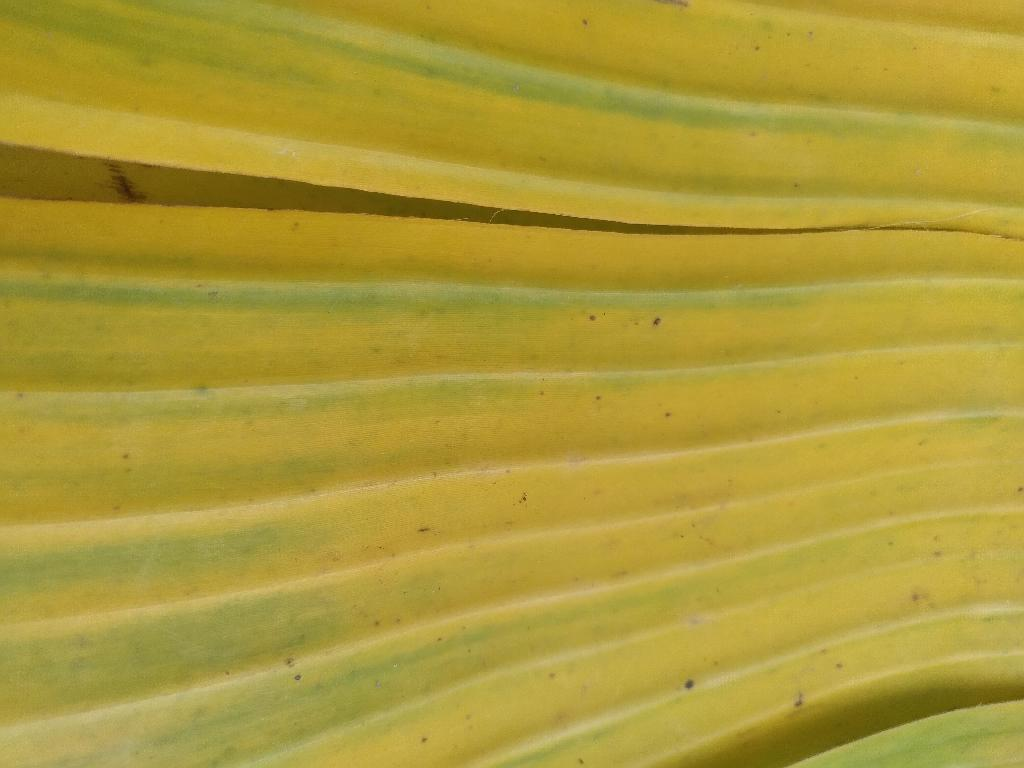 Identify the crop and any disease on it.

banana, fusarium wilt race 1
